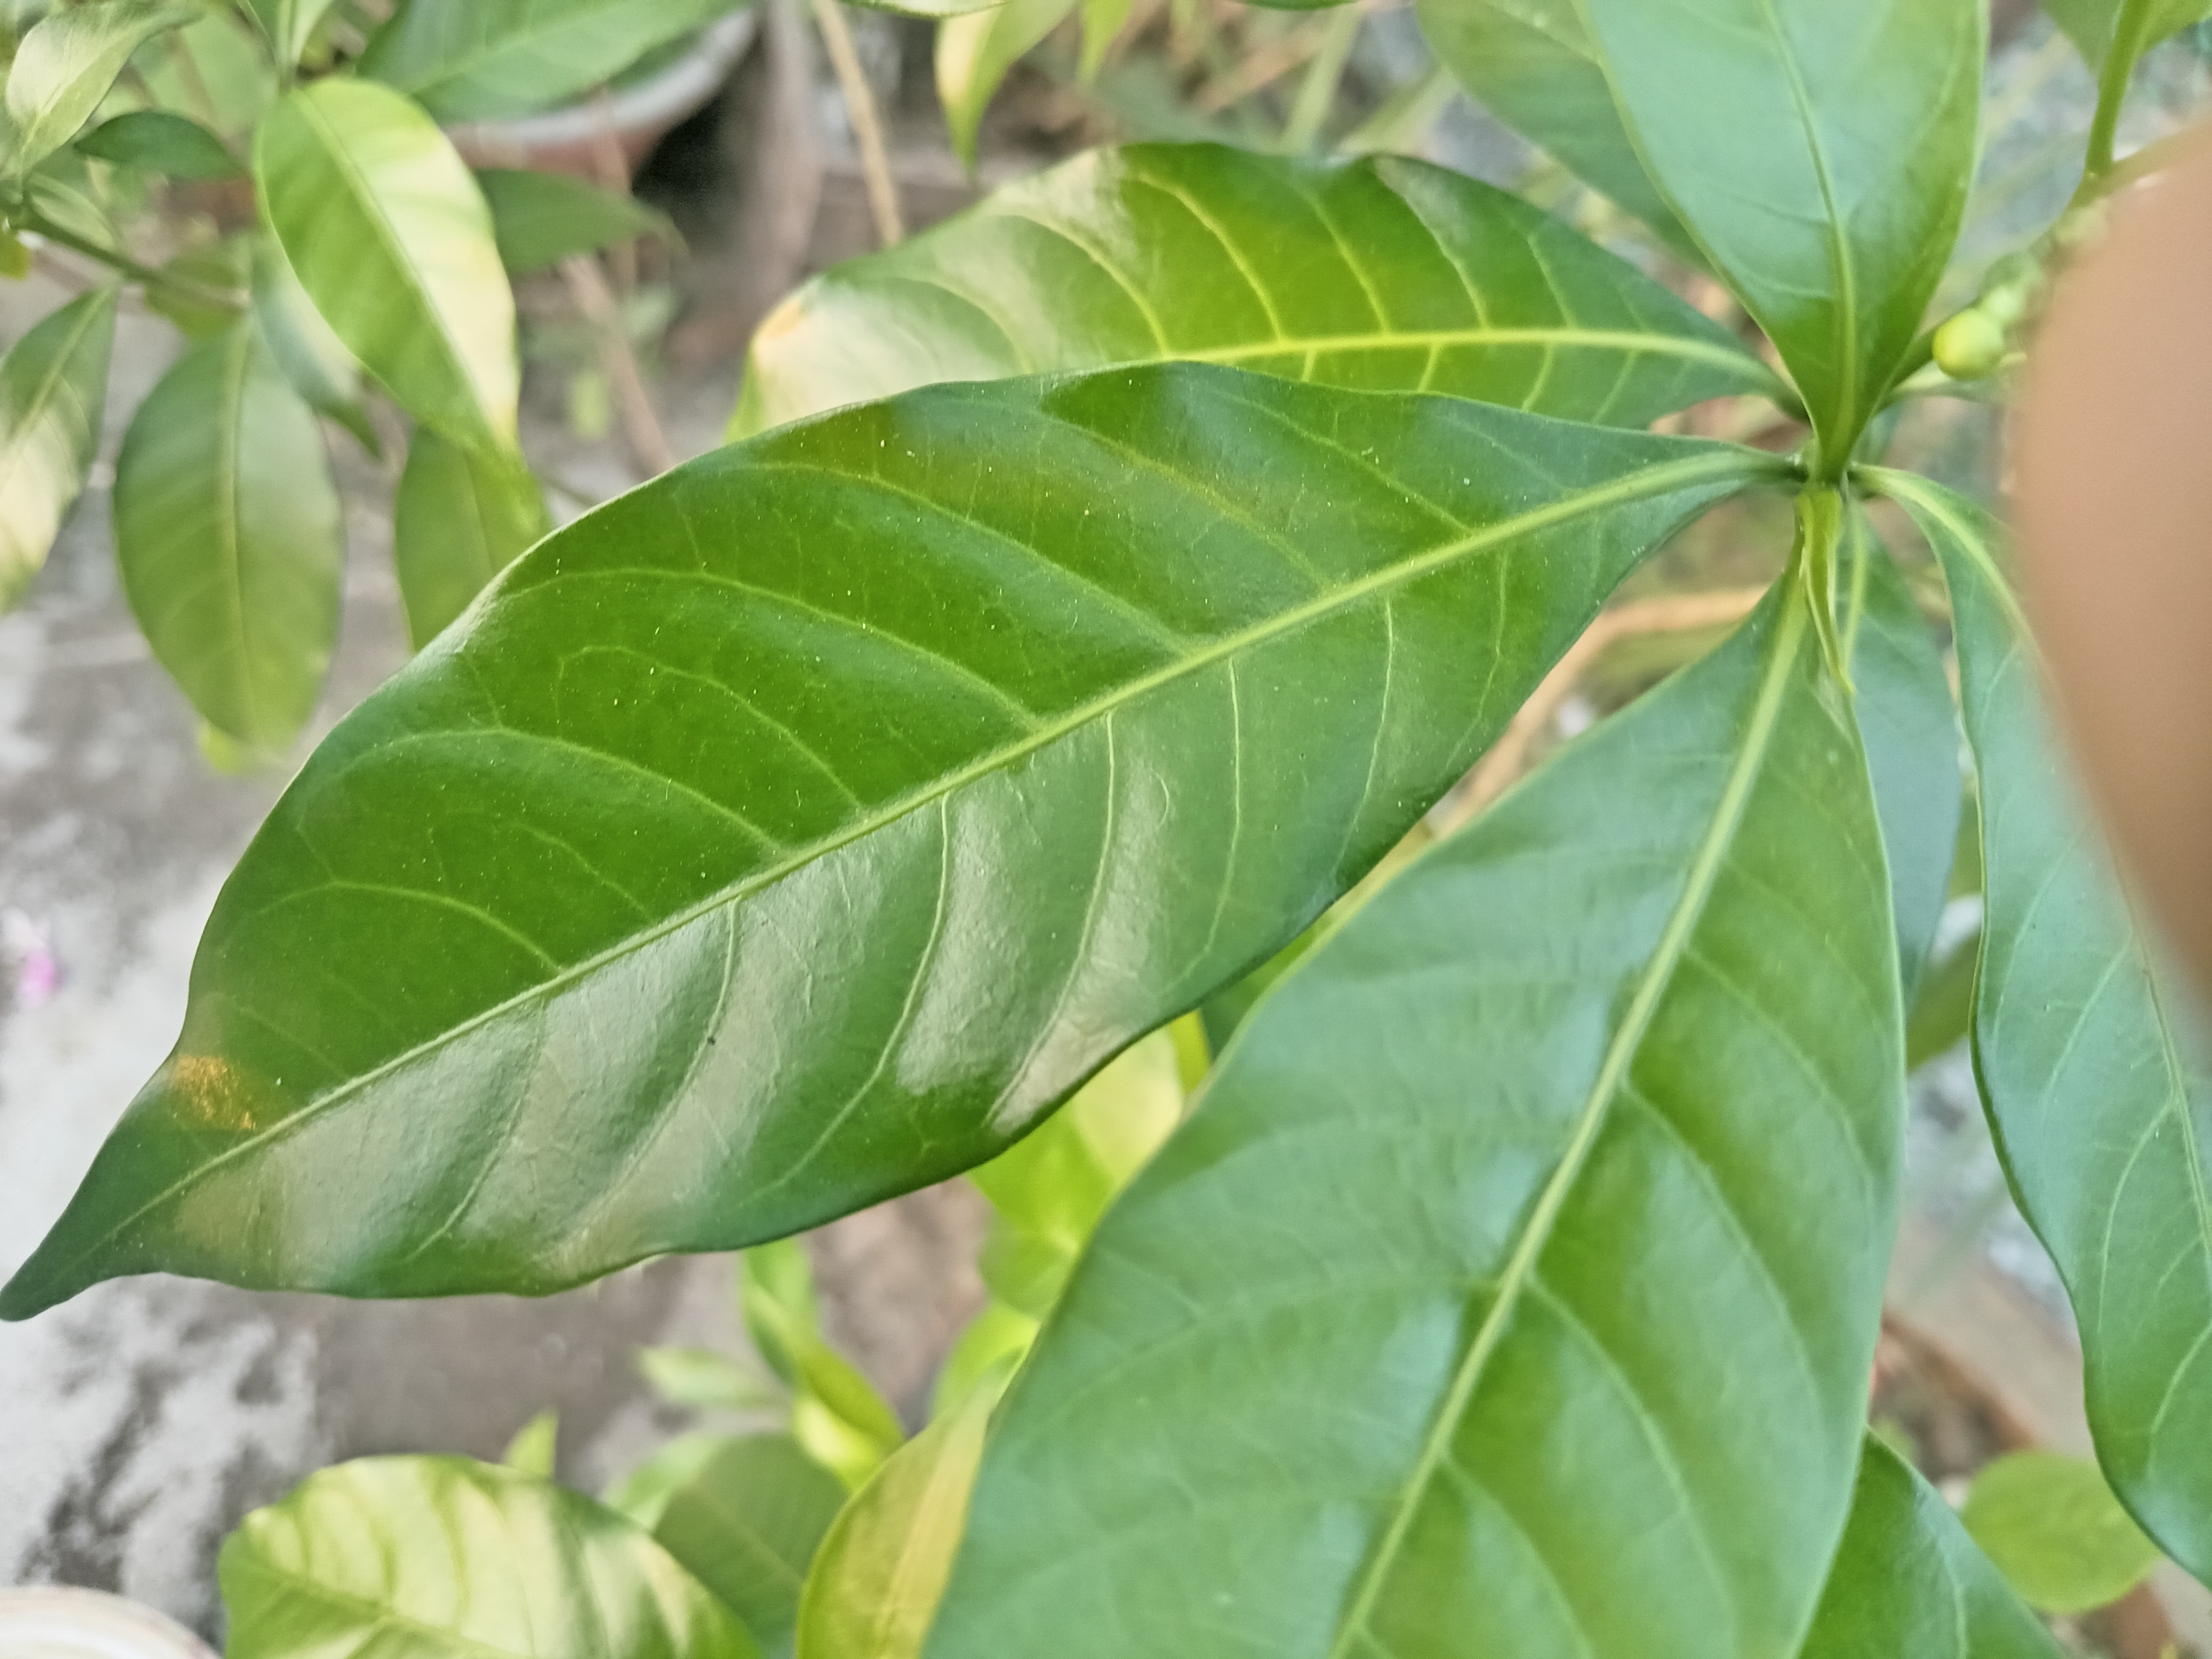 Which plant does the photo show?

togor
